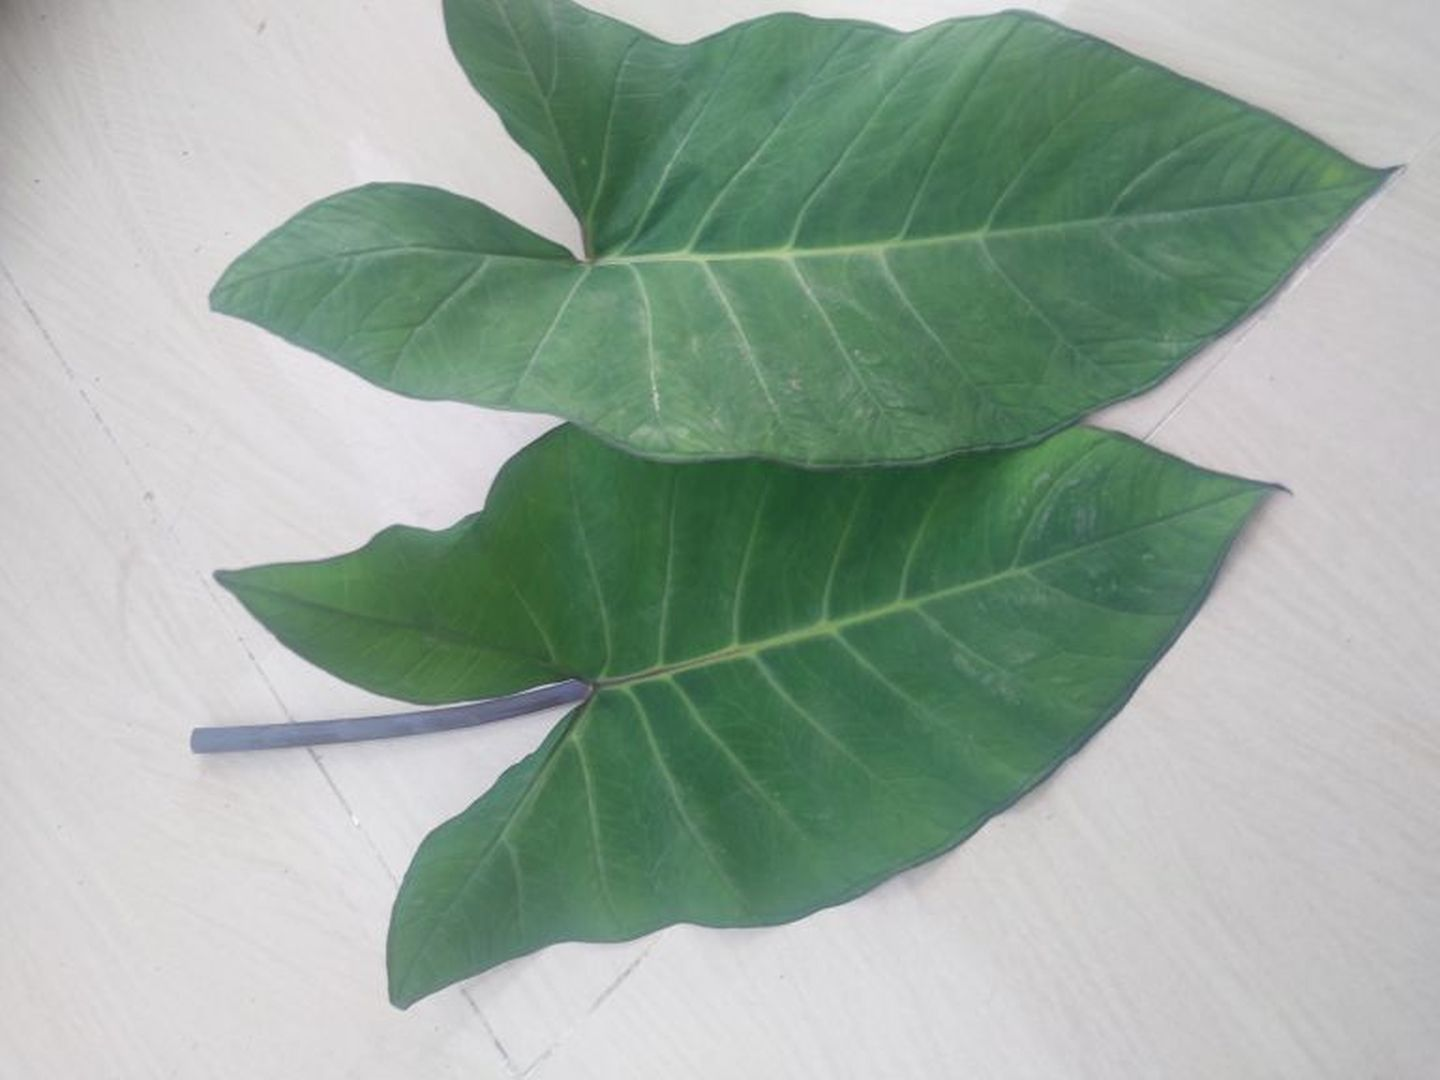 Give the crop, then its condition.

taro, healthy
